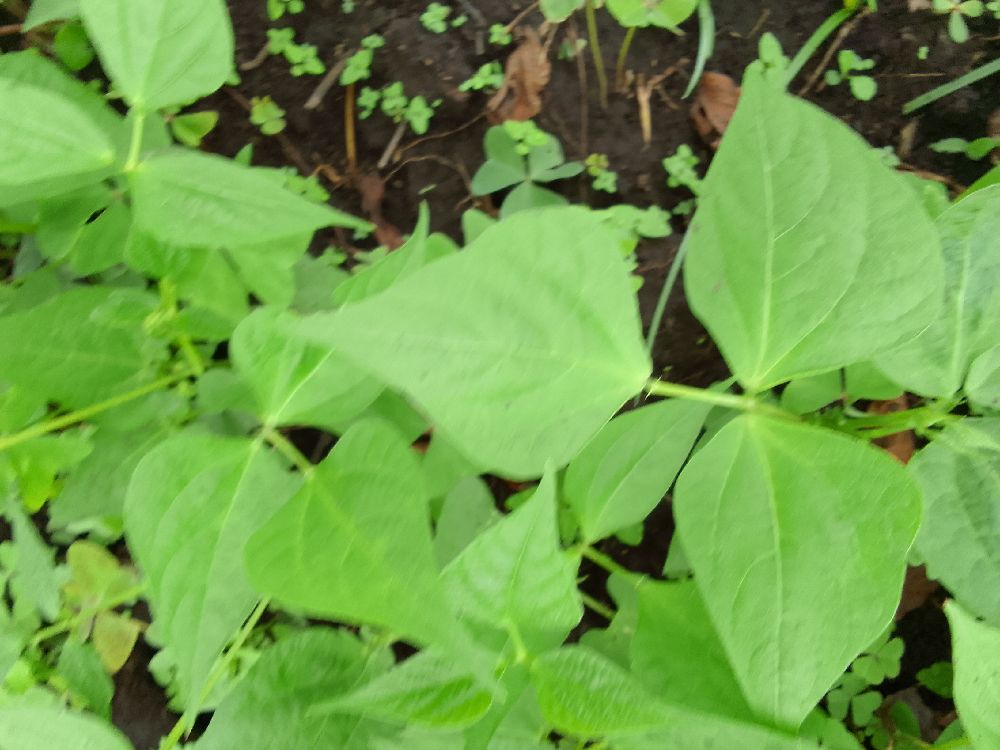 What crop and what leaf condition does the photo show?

common bean, healthy
